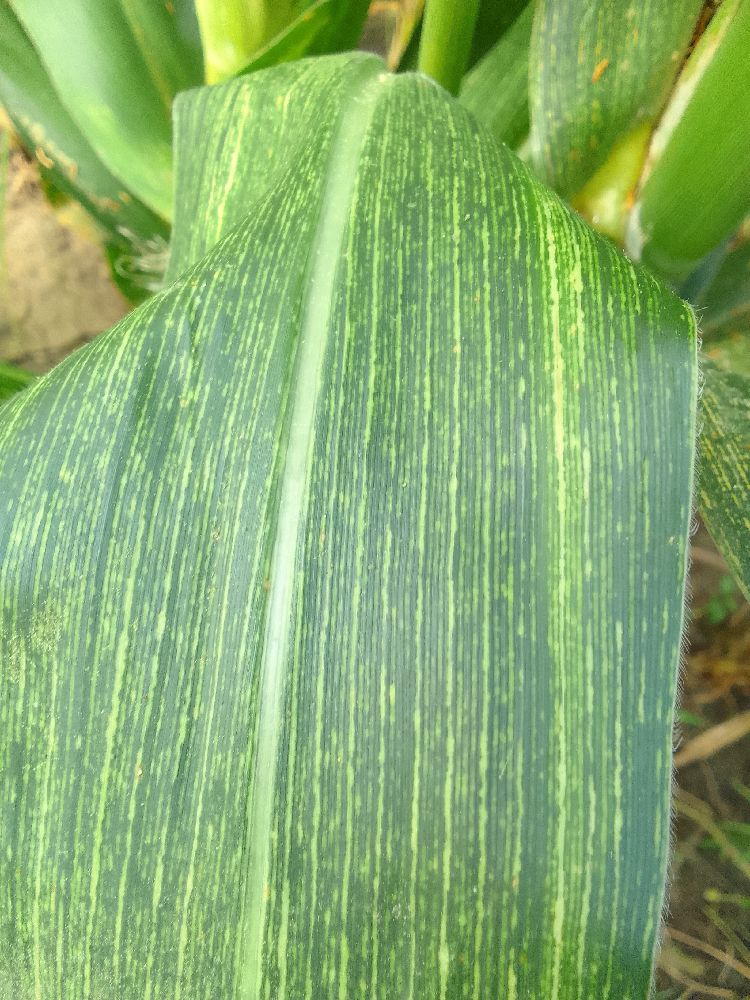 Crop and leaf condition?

maize, maize streak virus
